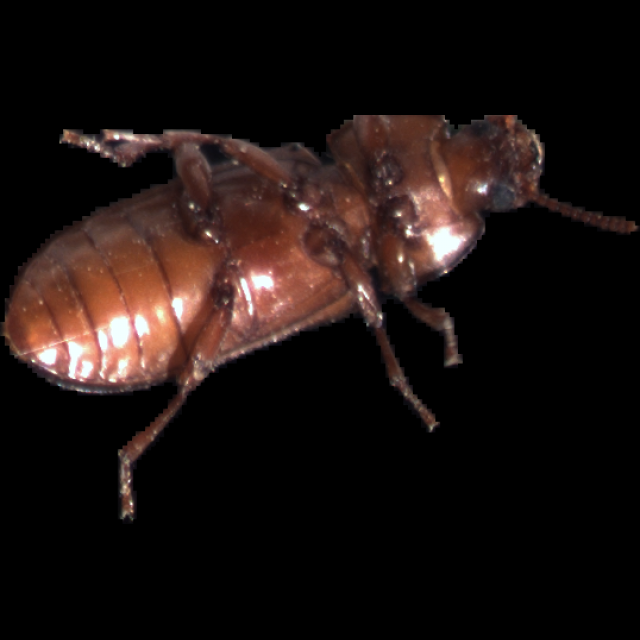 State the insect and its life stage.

mealworm beetle
